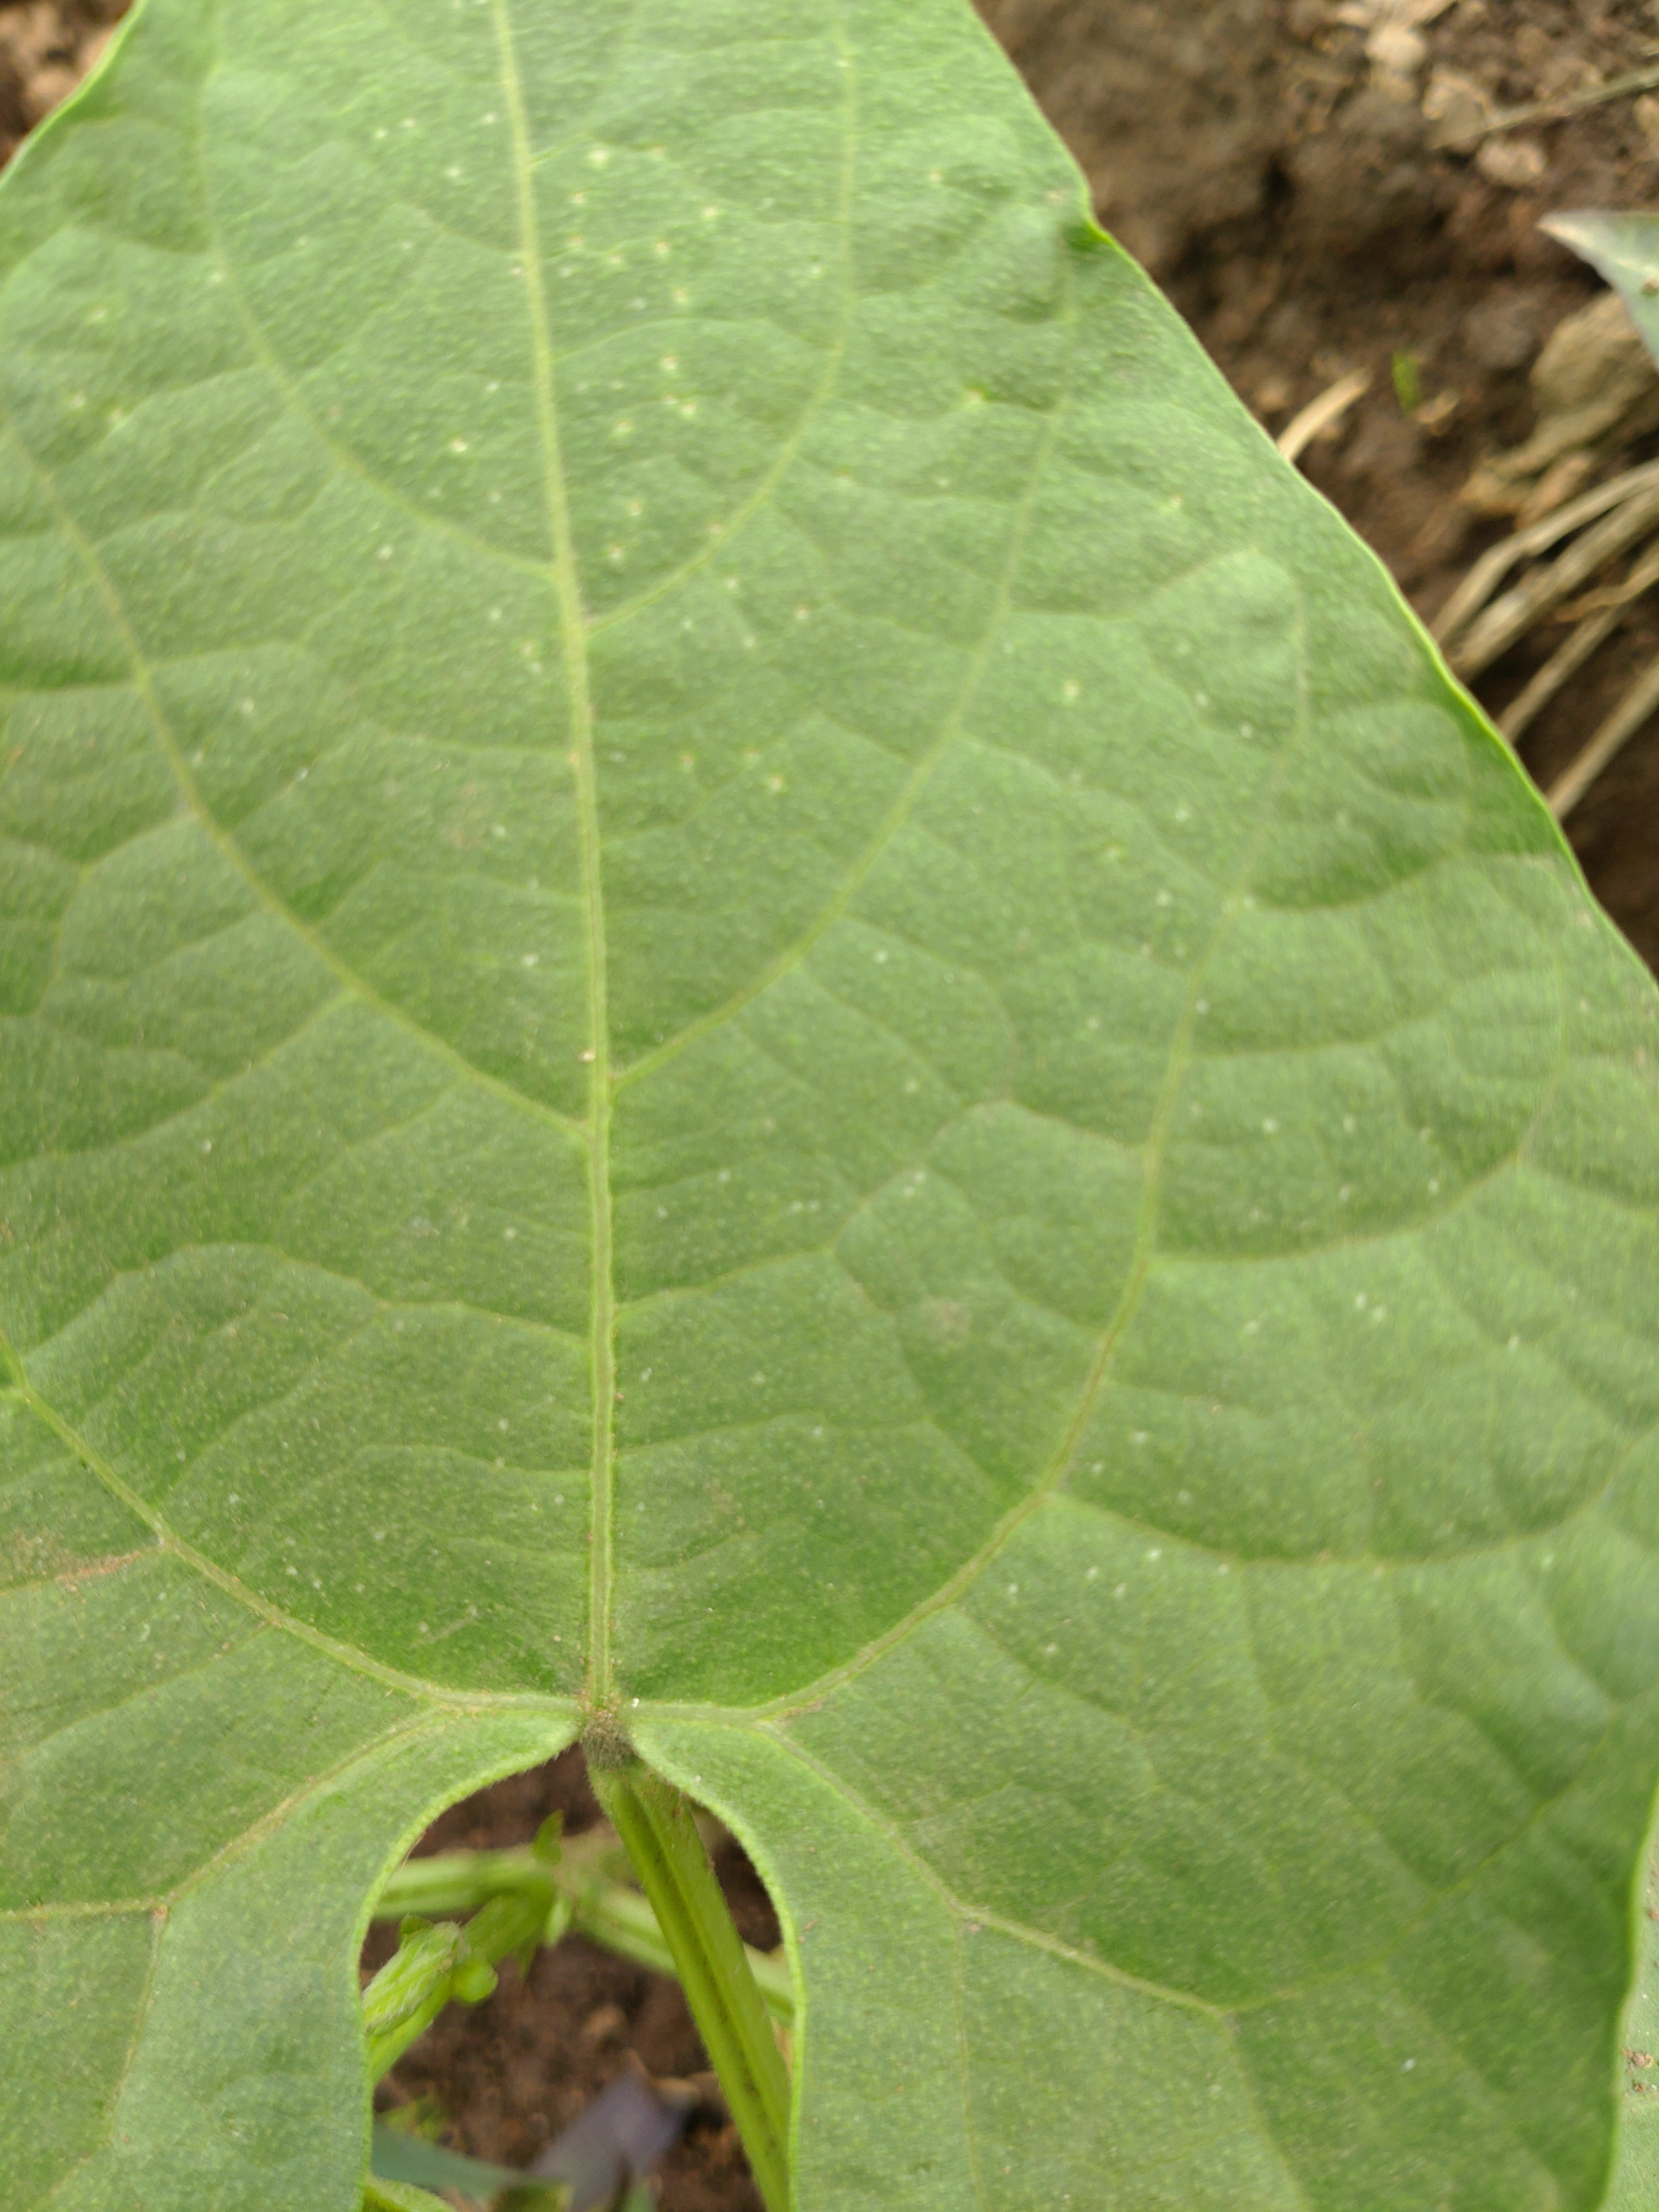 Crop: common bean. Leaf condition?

healthy
